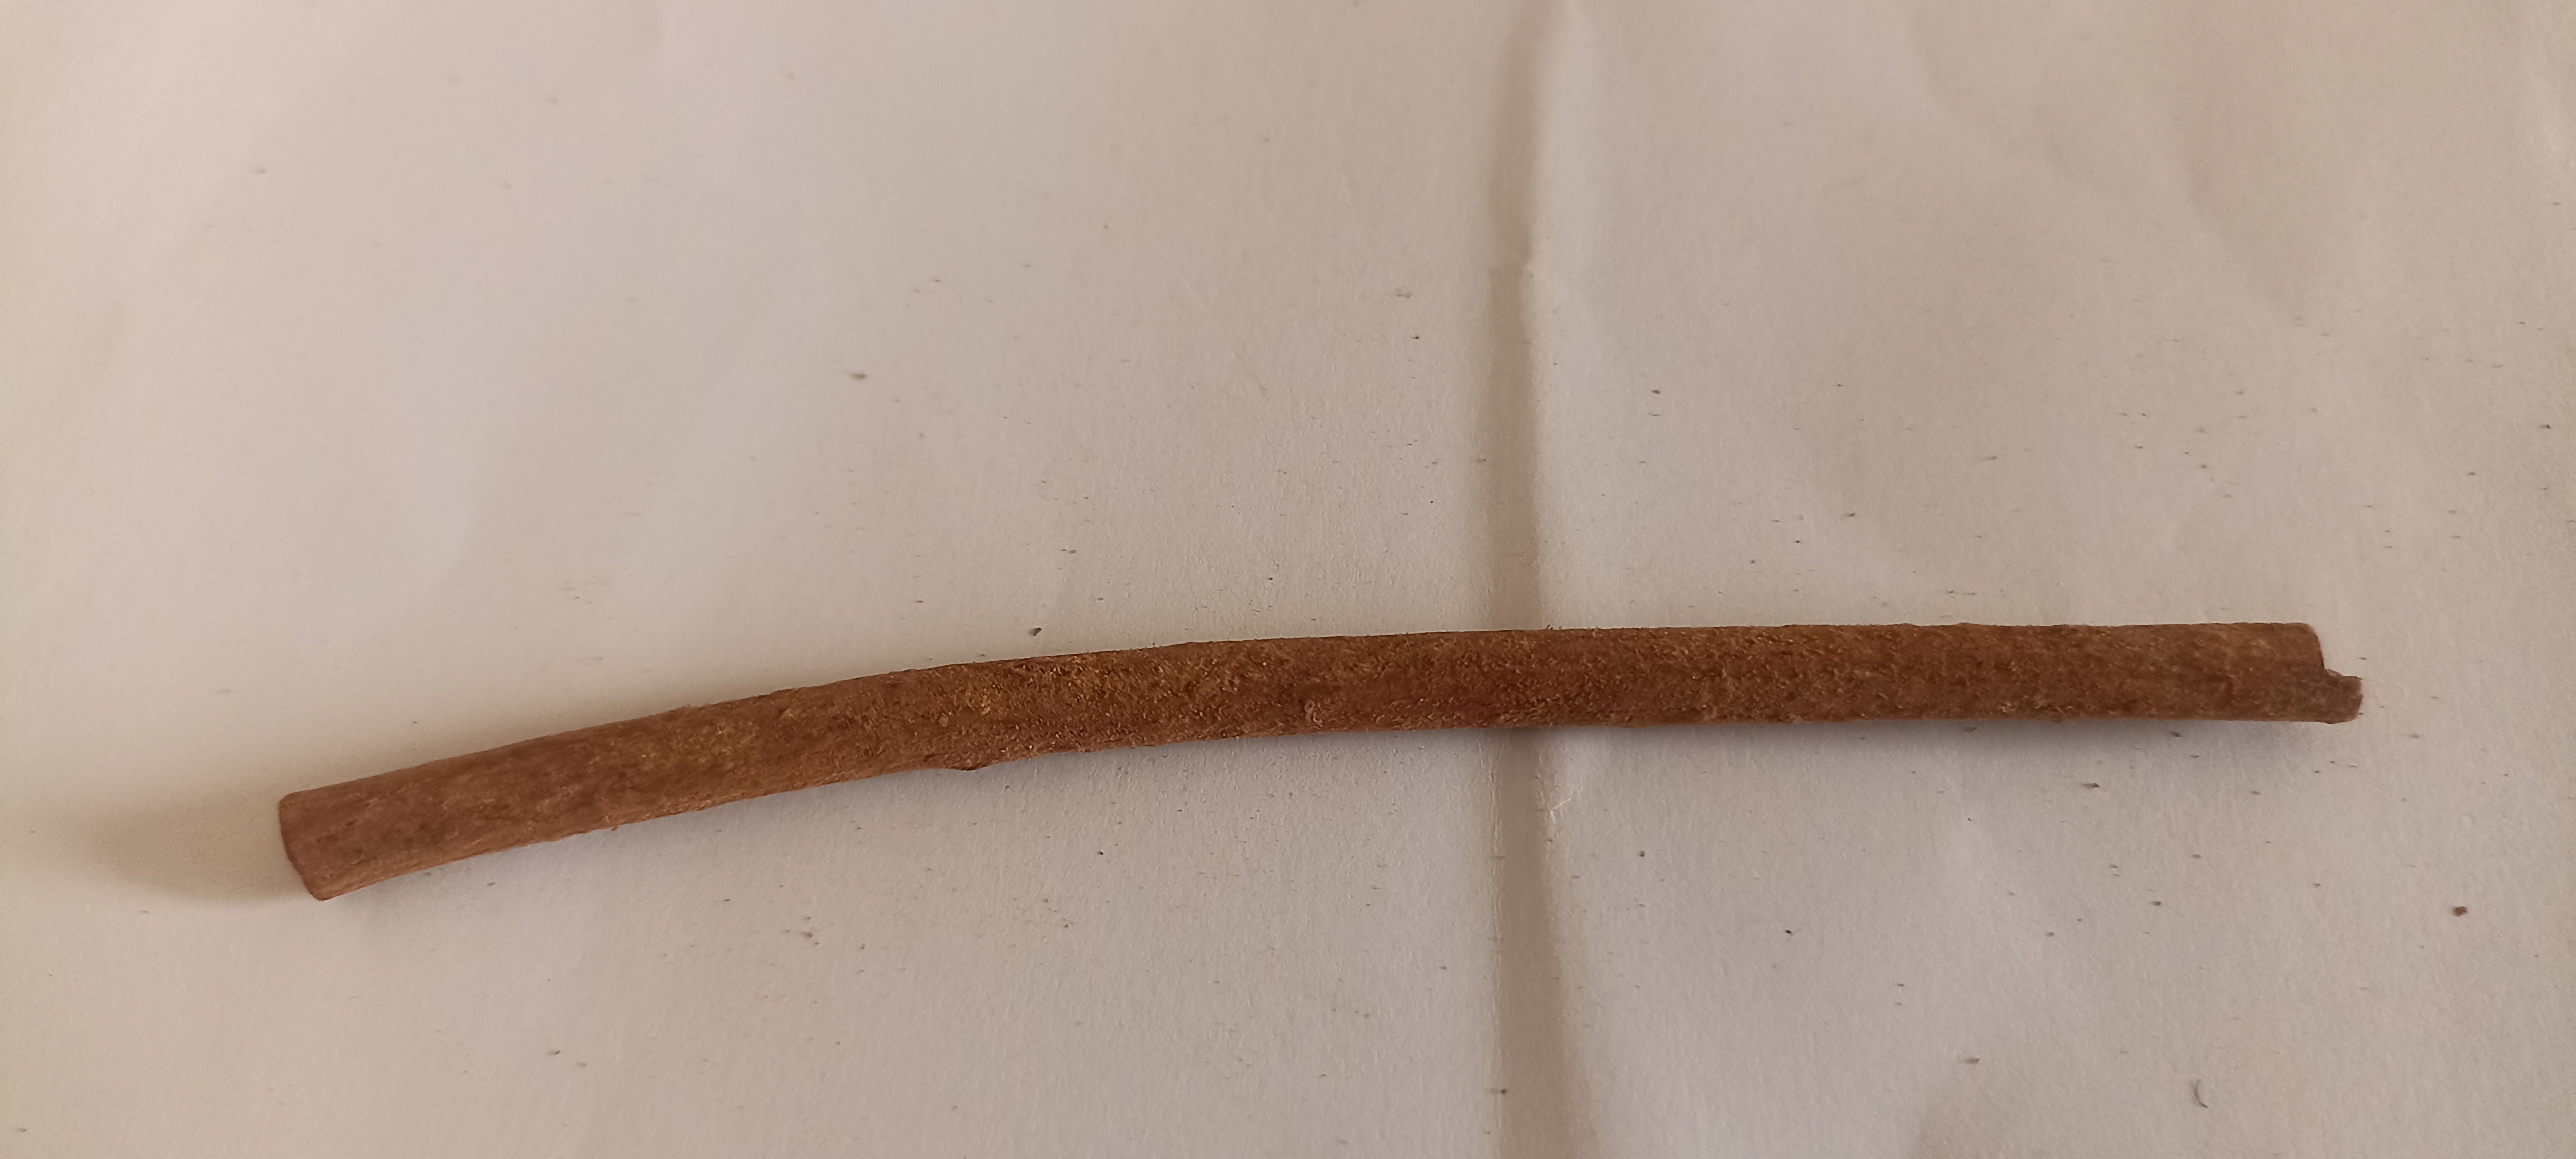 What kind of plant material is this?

manjistha
